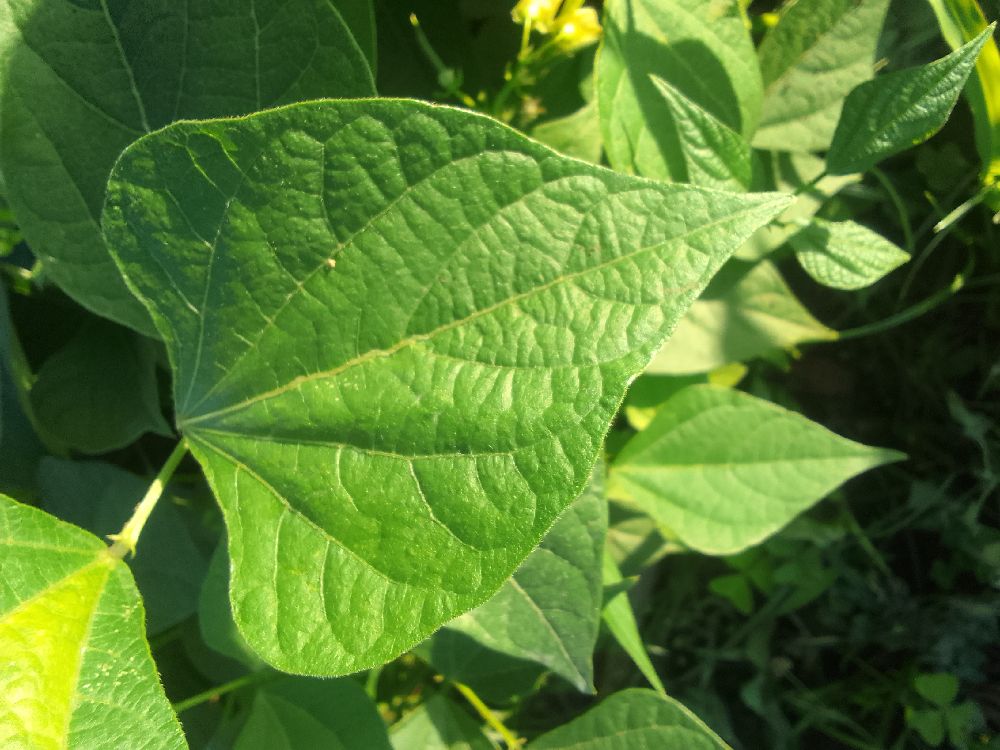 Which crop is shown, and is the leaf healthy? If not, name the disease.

common bean, healthy
